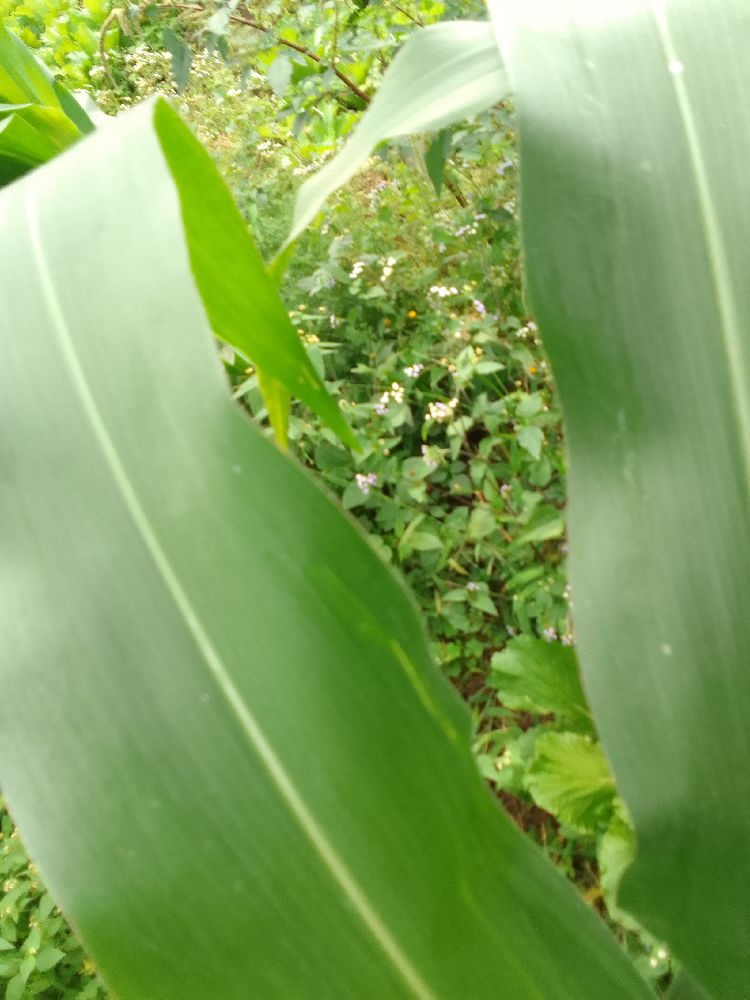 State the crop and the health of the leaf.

maize, healthy
